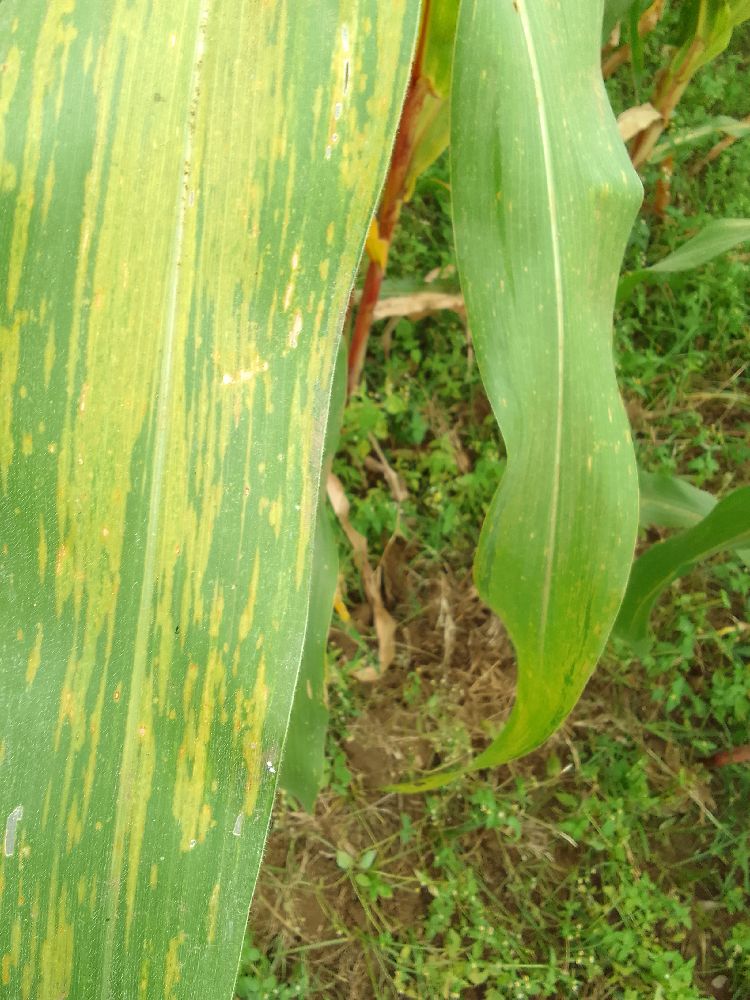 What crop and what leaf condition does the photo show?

maize, maize lethal necrosis
